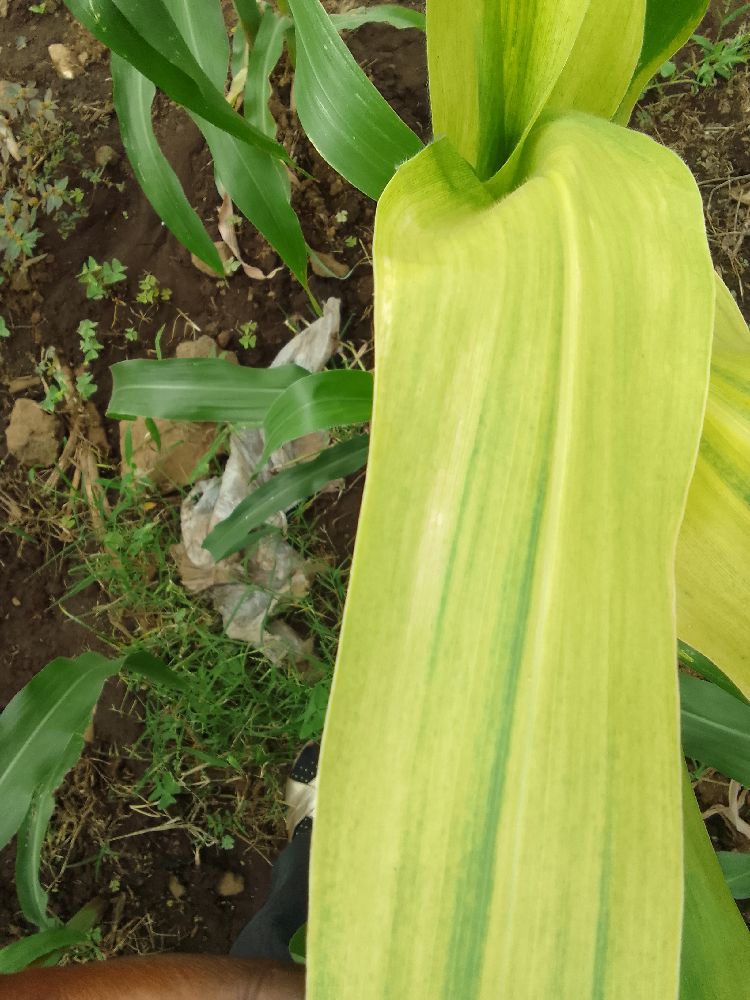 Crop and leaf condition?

maize, maize lethal necrosis
